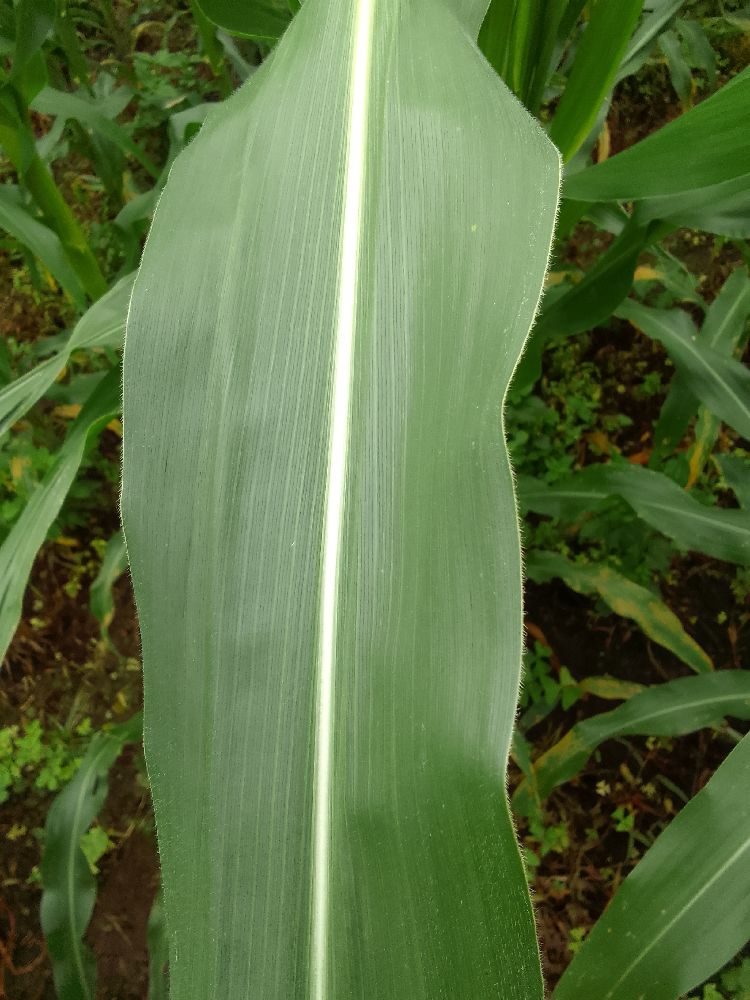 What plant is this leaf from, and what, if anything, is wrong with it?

maize, healthy
